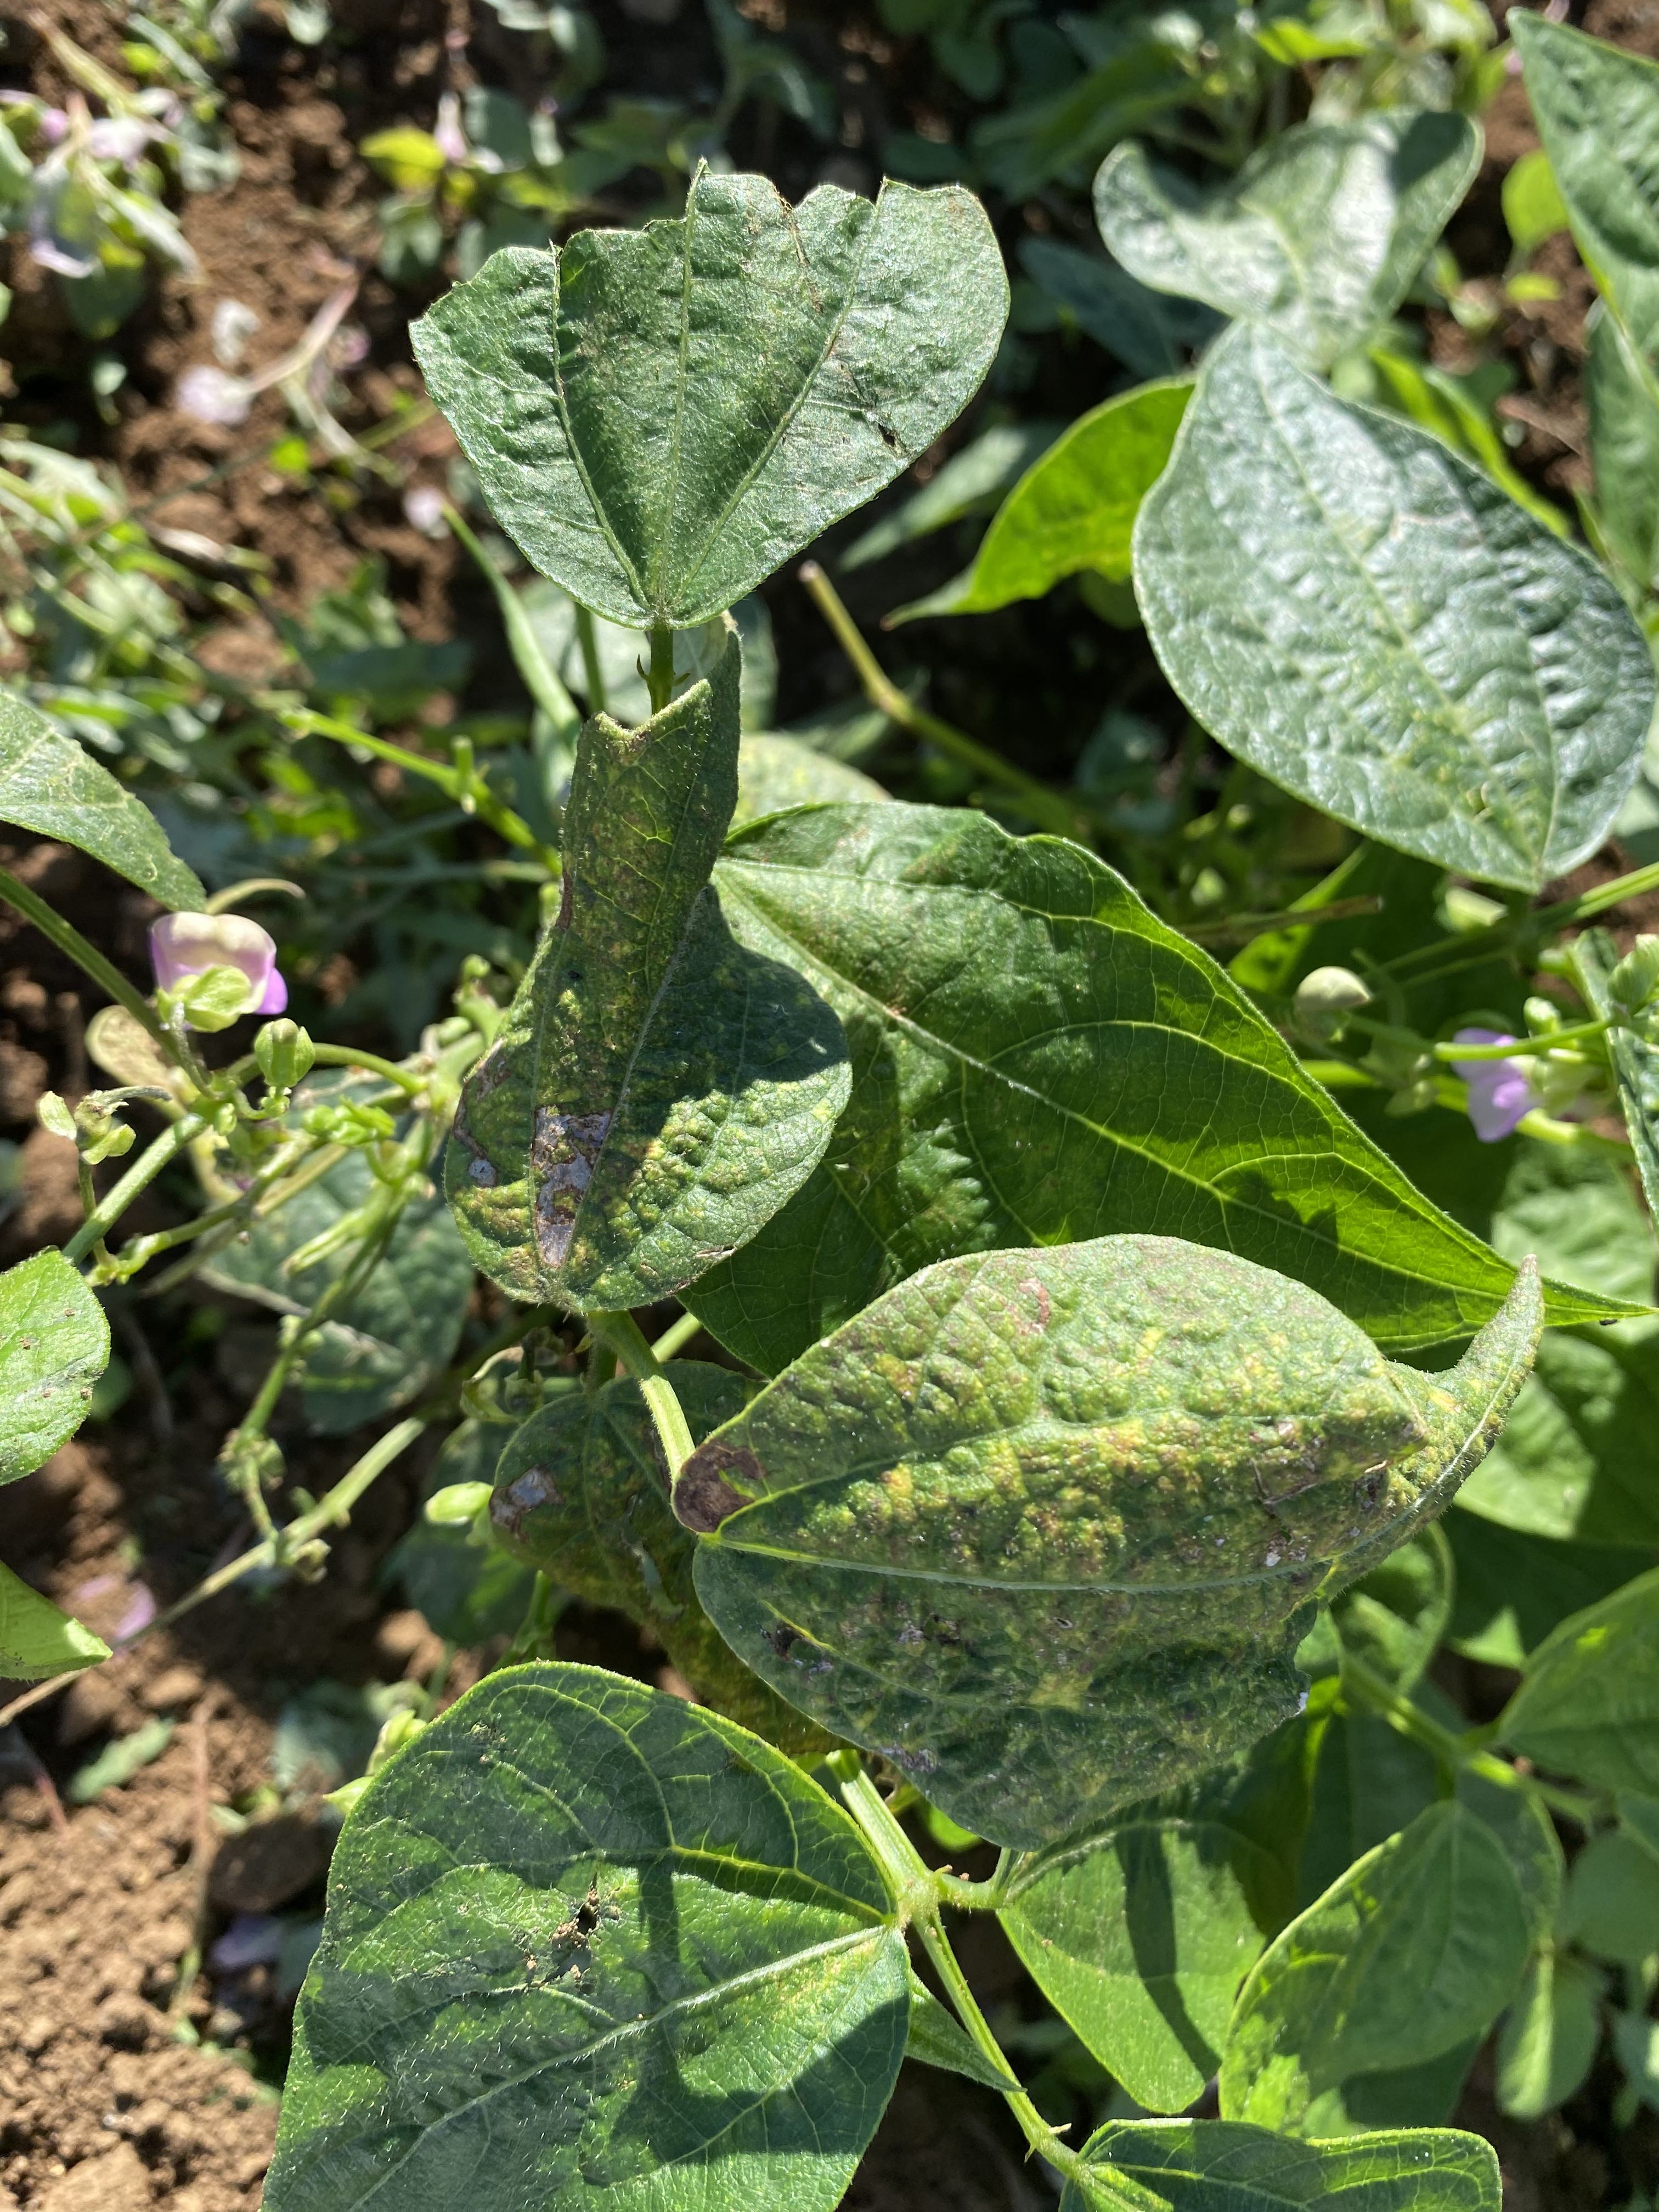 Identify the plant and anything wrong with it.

green beans, aphids, sunburn
